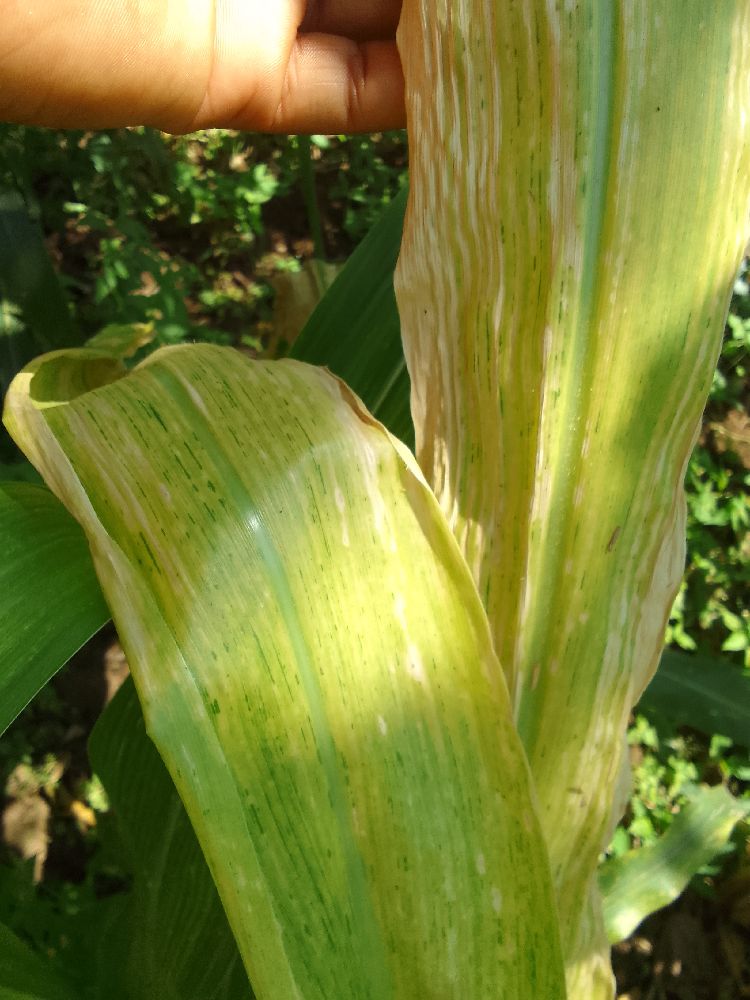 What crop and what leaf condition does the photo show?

maize, maize lethal necrosis
